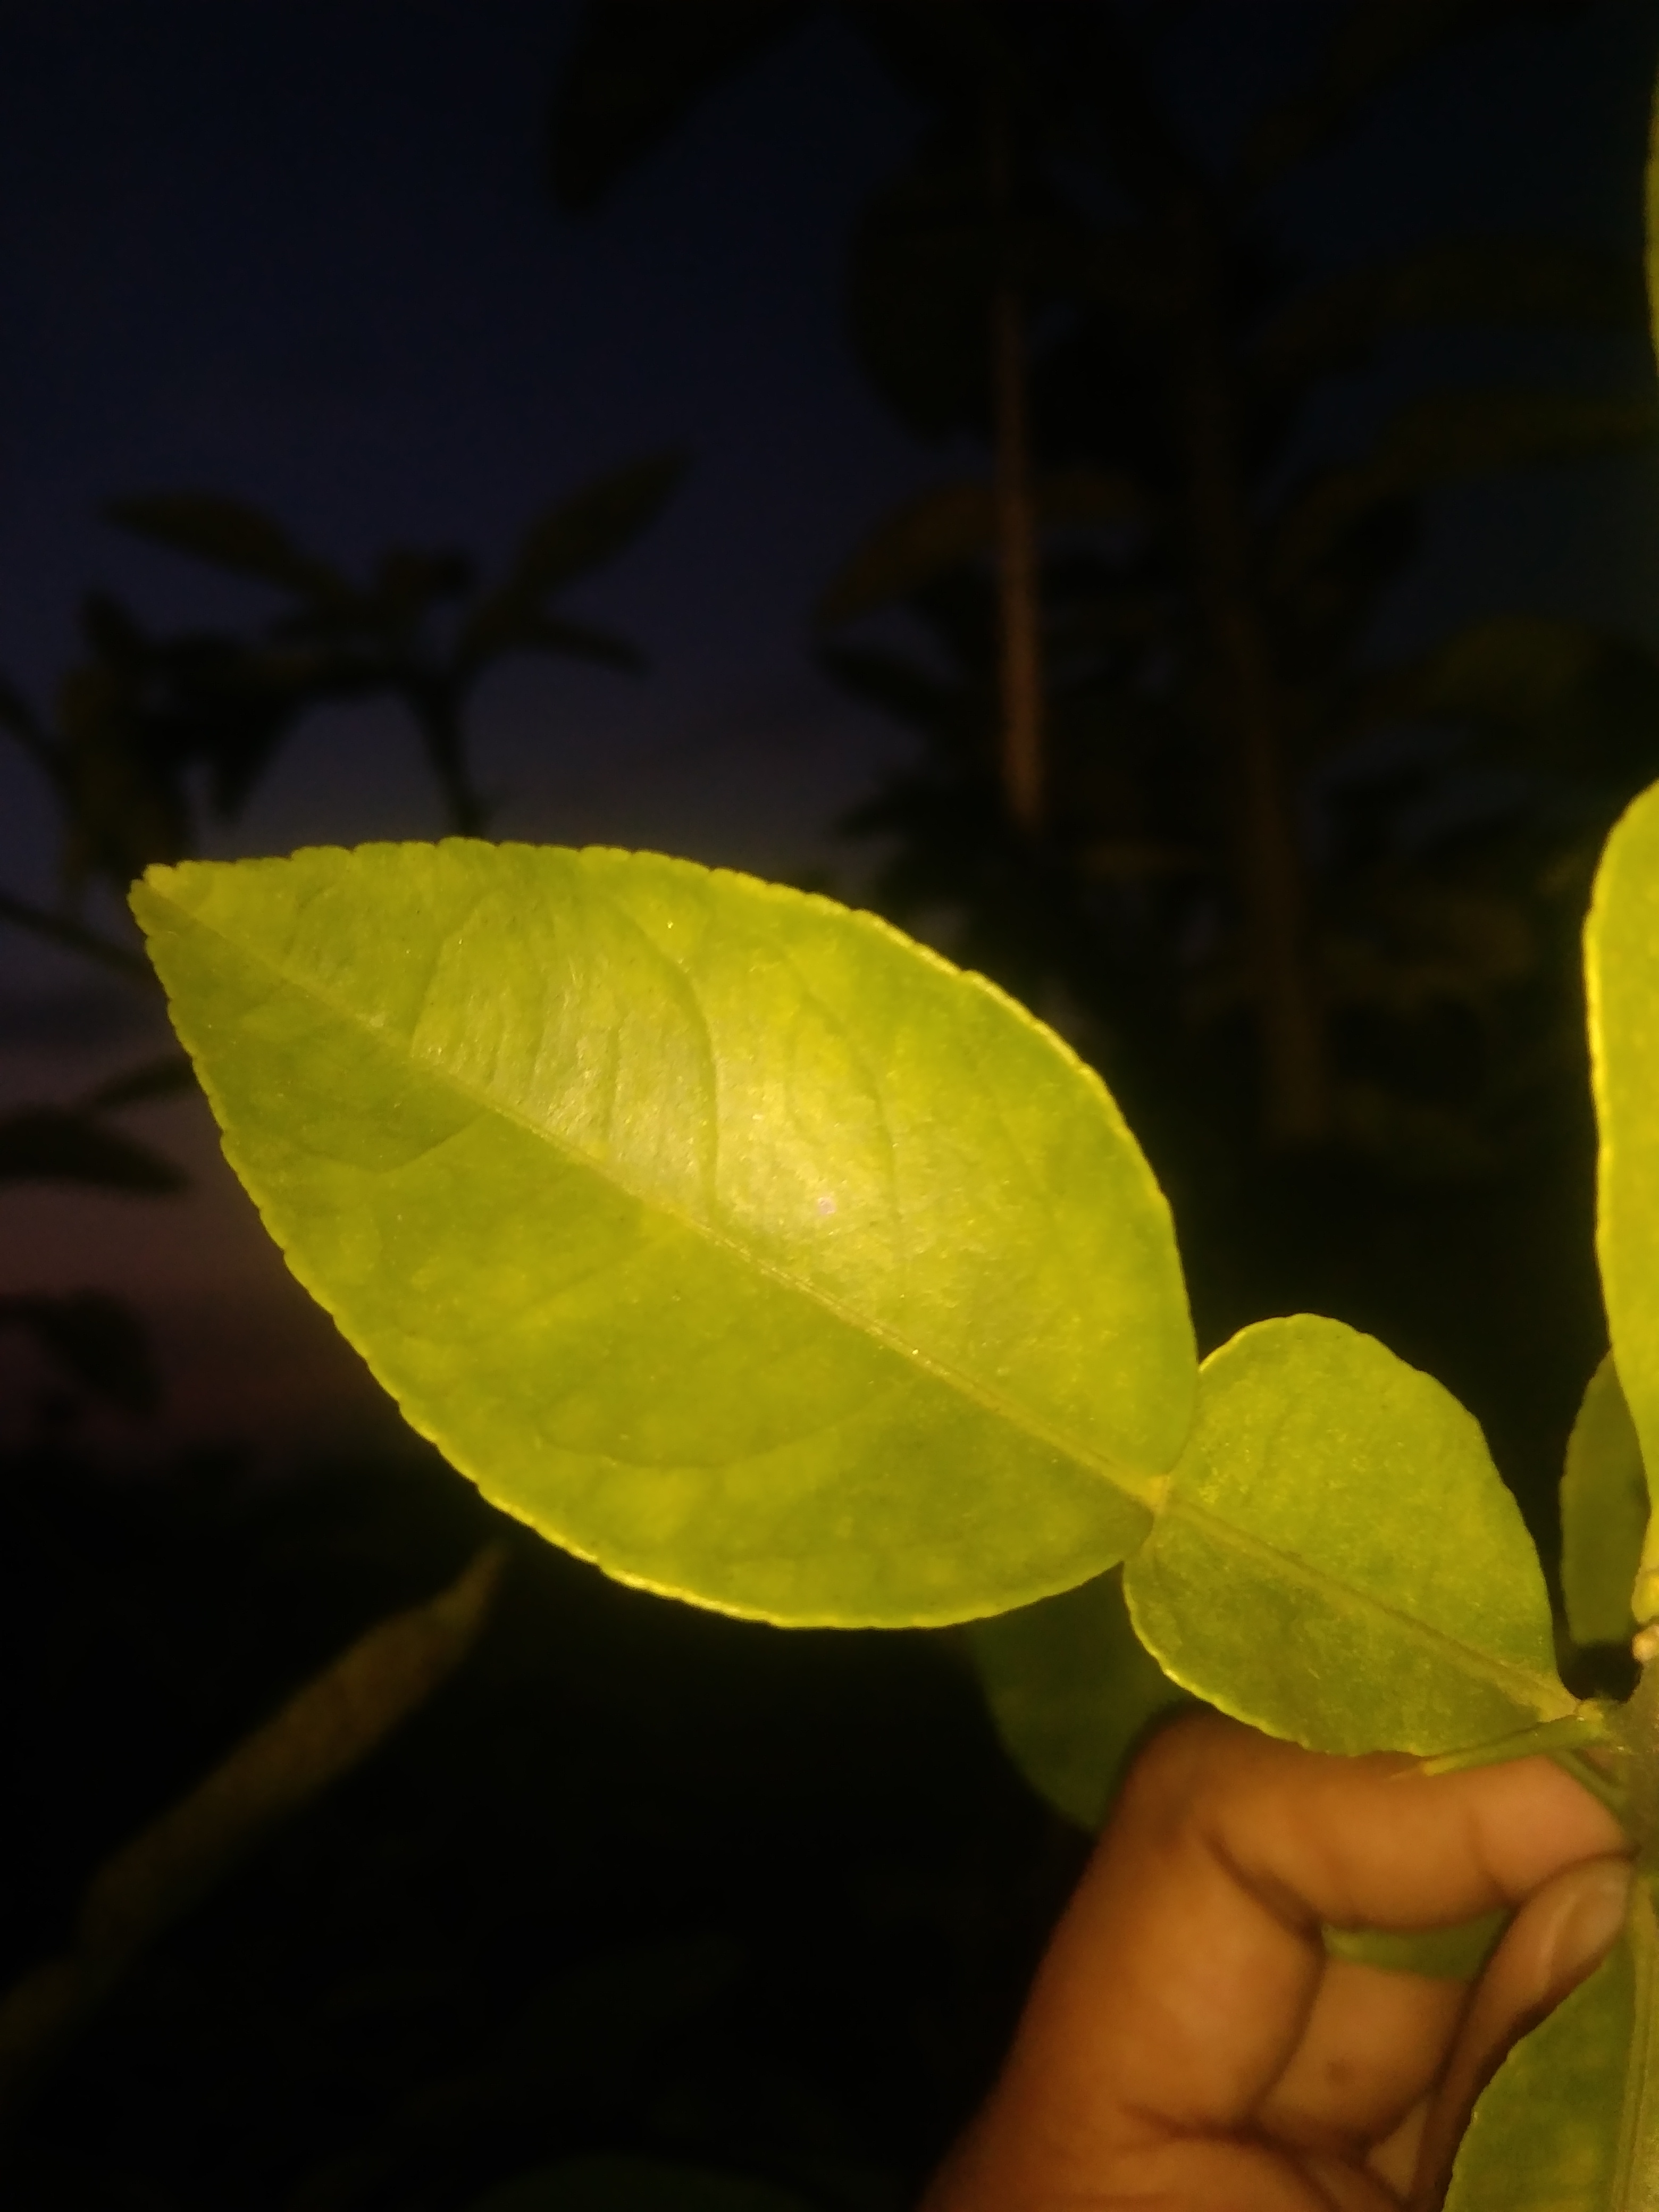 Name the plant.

lemon
